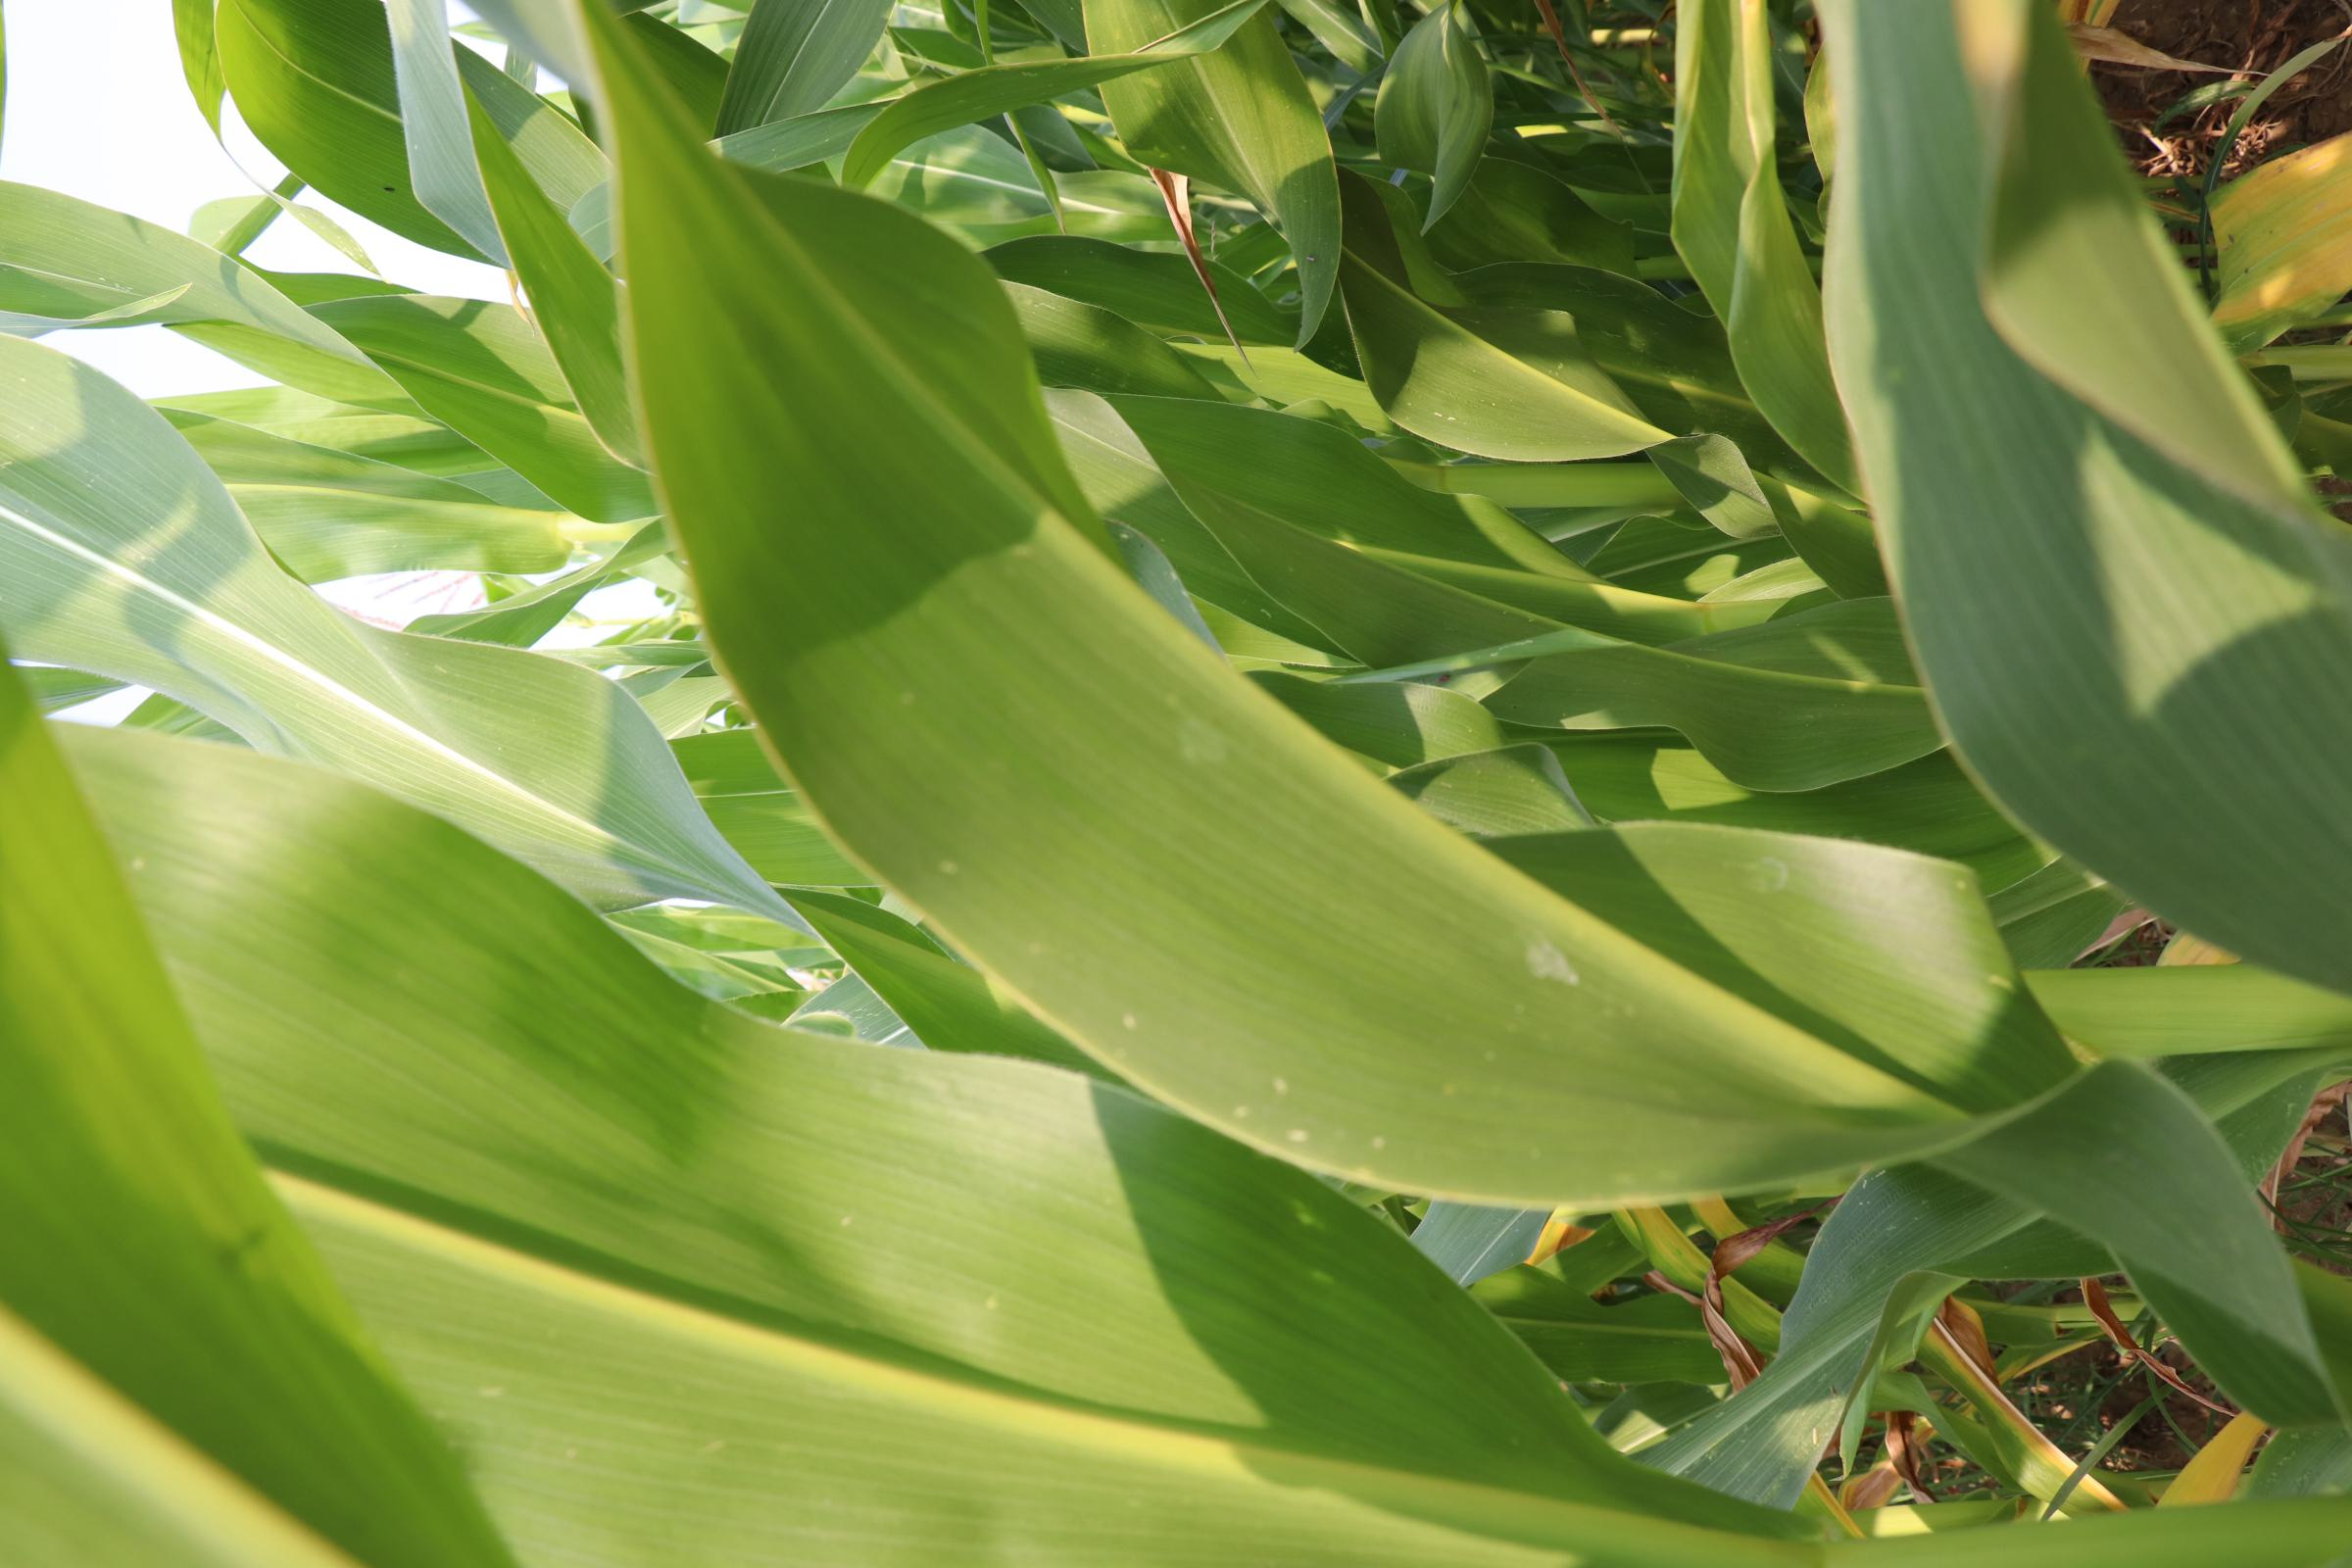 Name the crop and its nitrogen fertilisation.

maize, reduced nitrogen fertilisation
